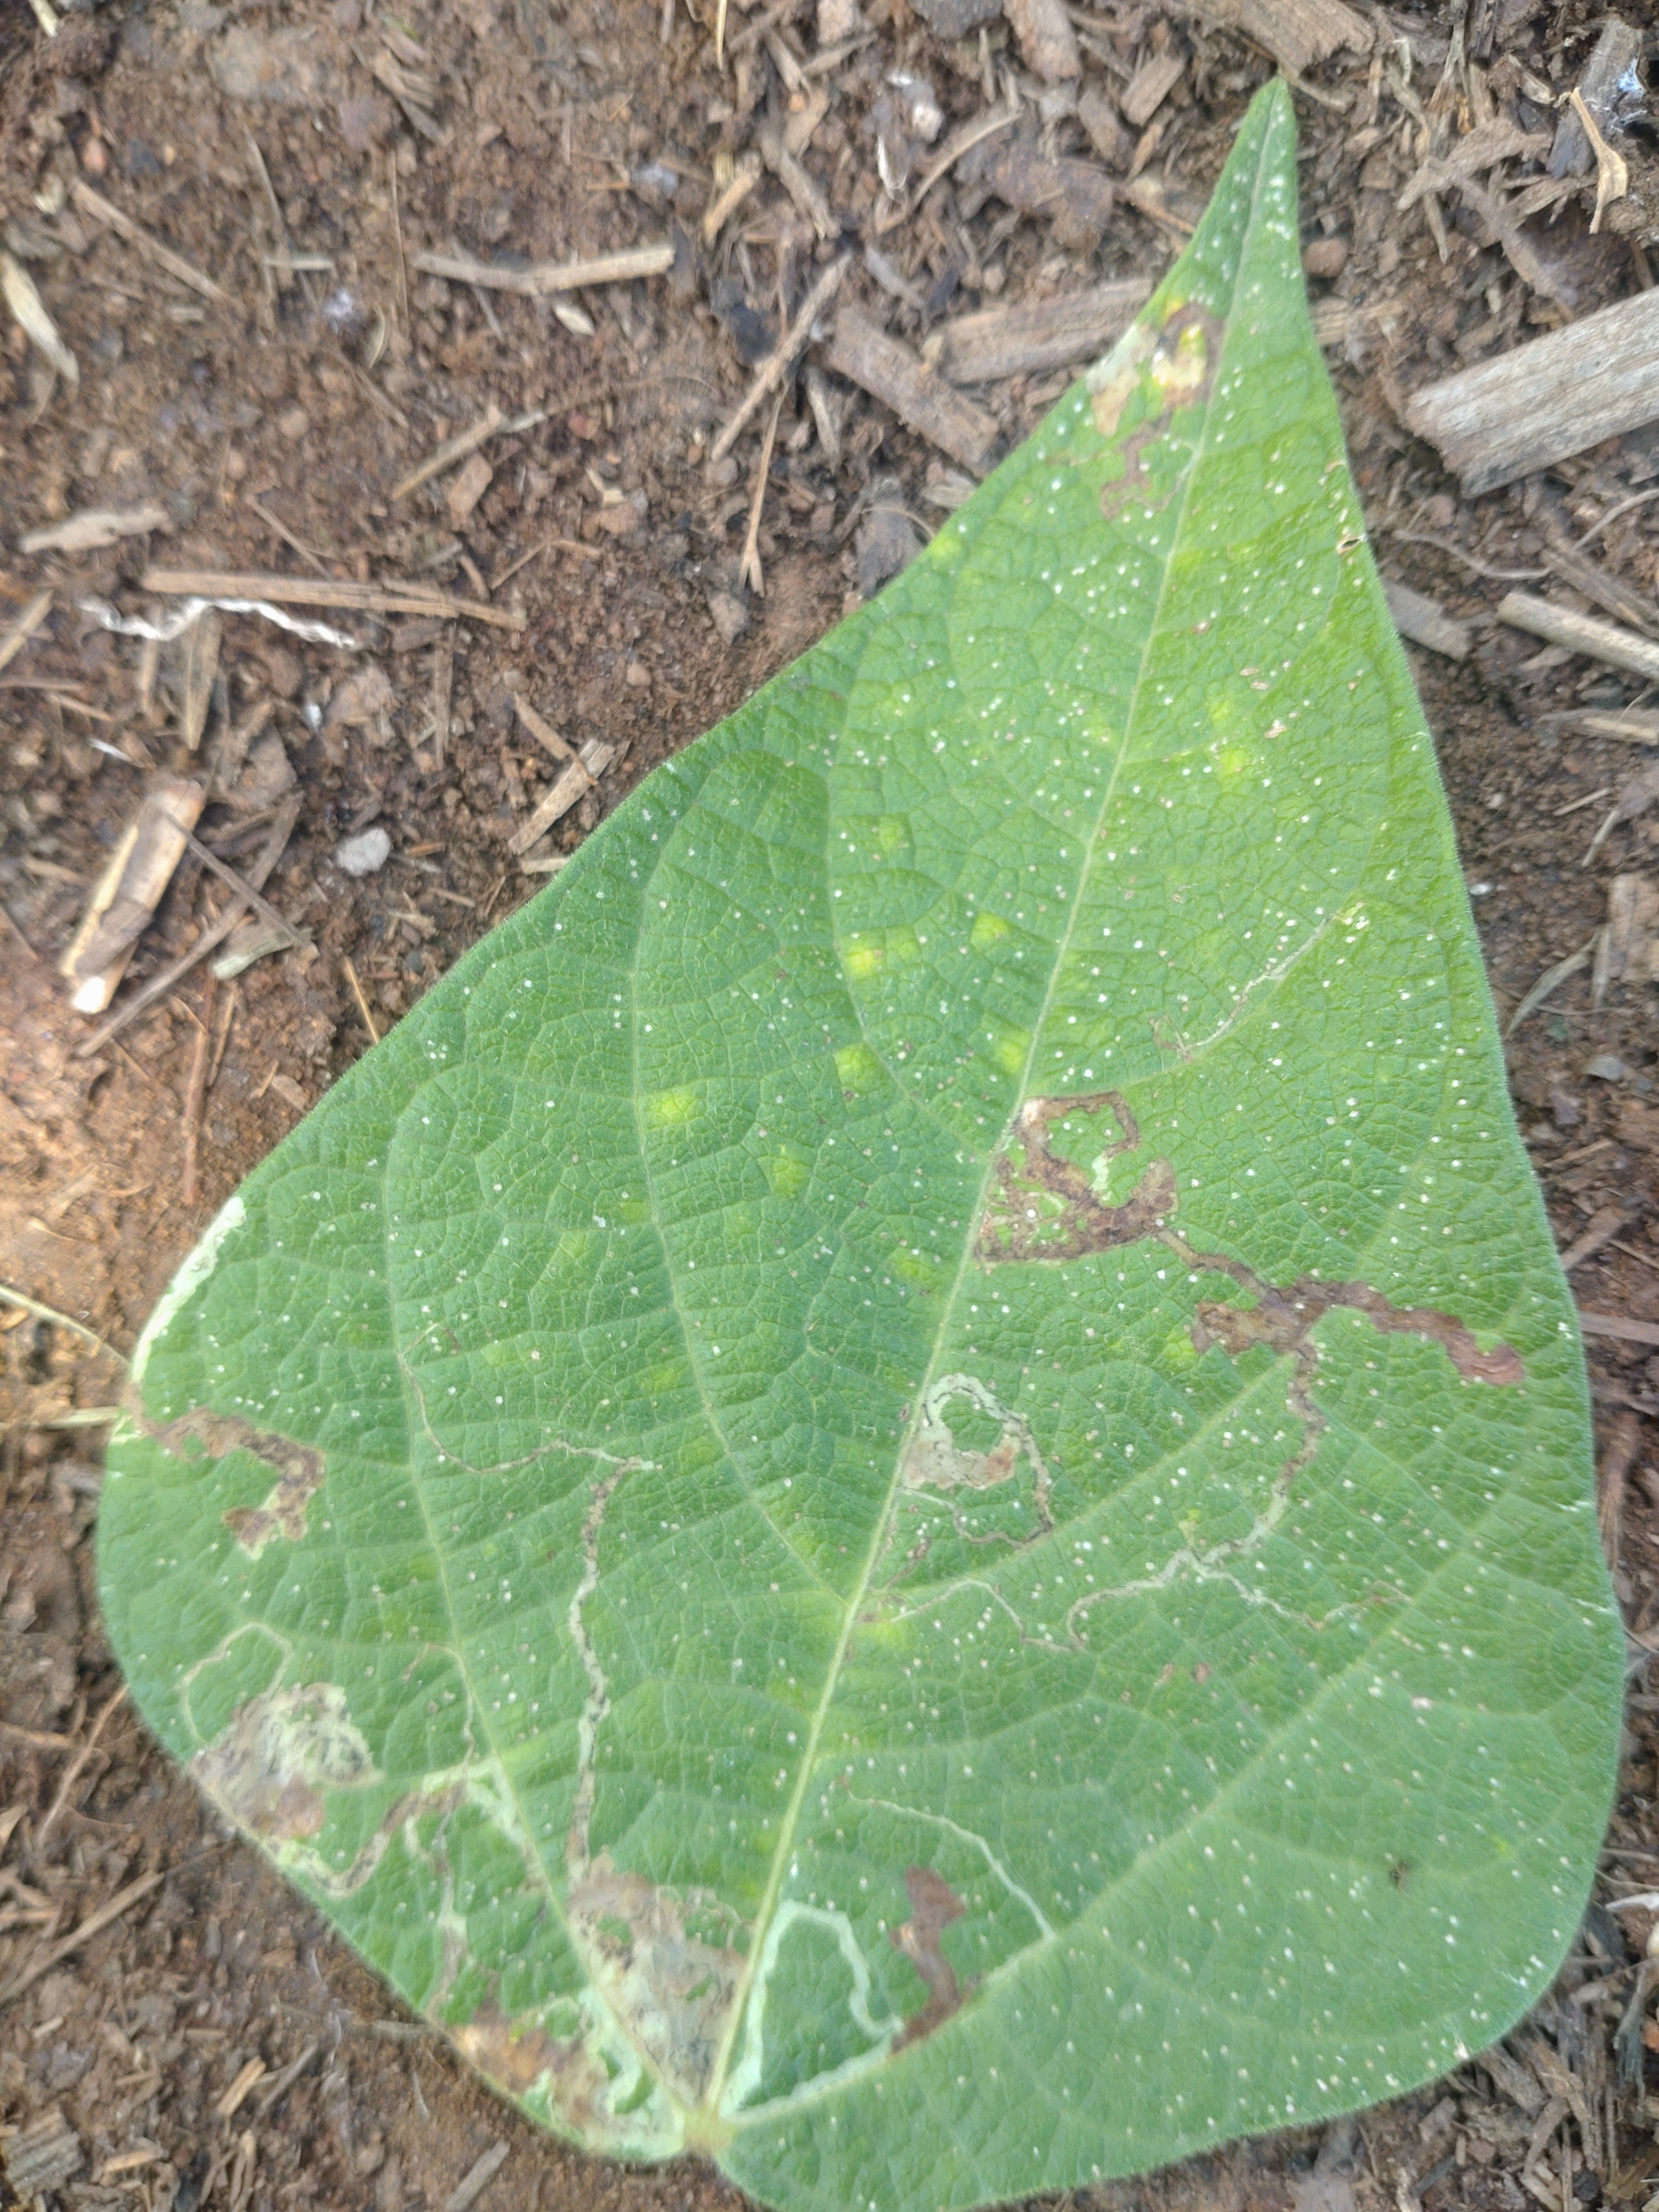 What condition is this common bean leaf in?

anthracnose
